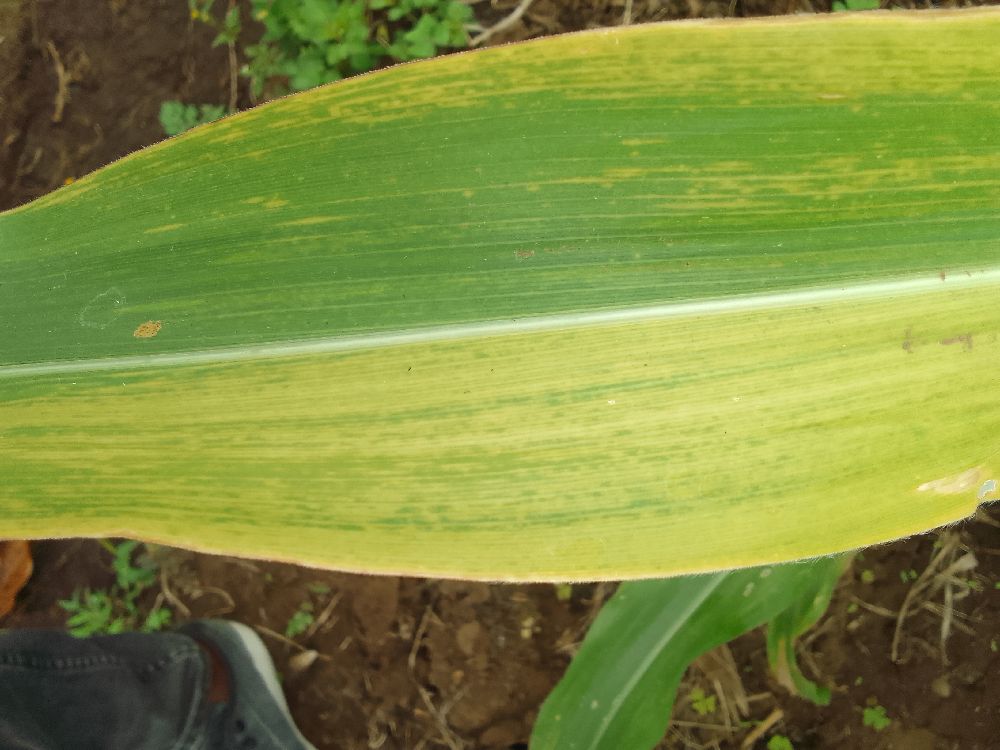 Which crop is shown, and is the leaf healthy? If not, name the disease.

maize, maize lethal necrosis
